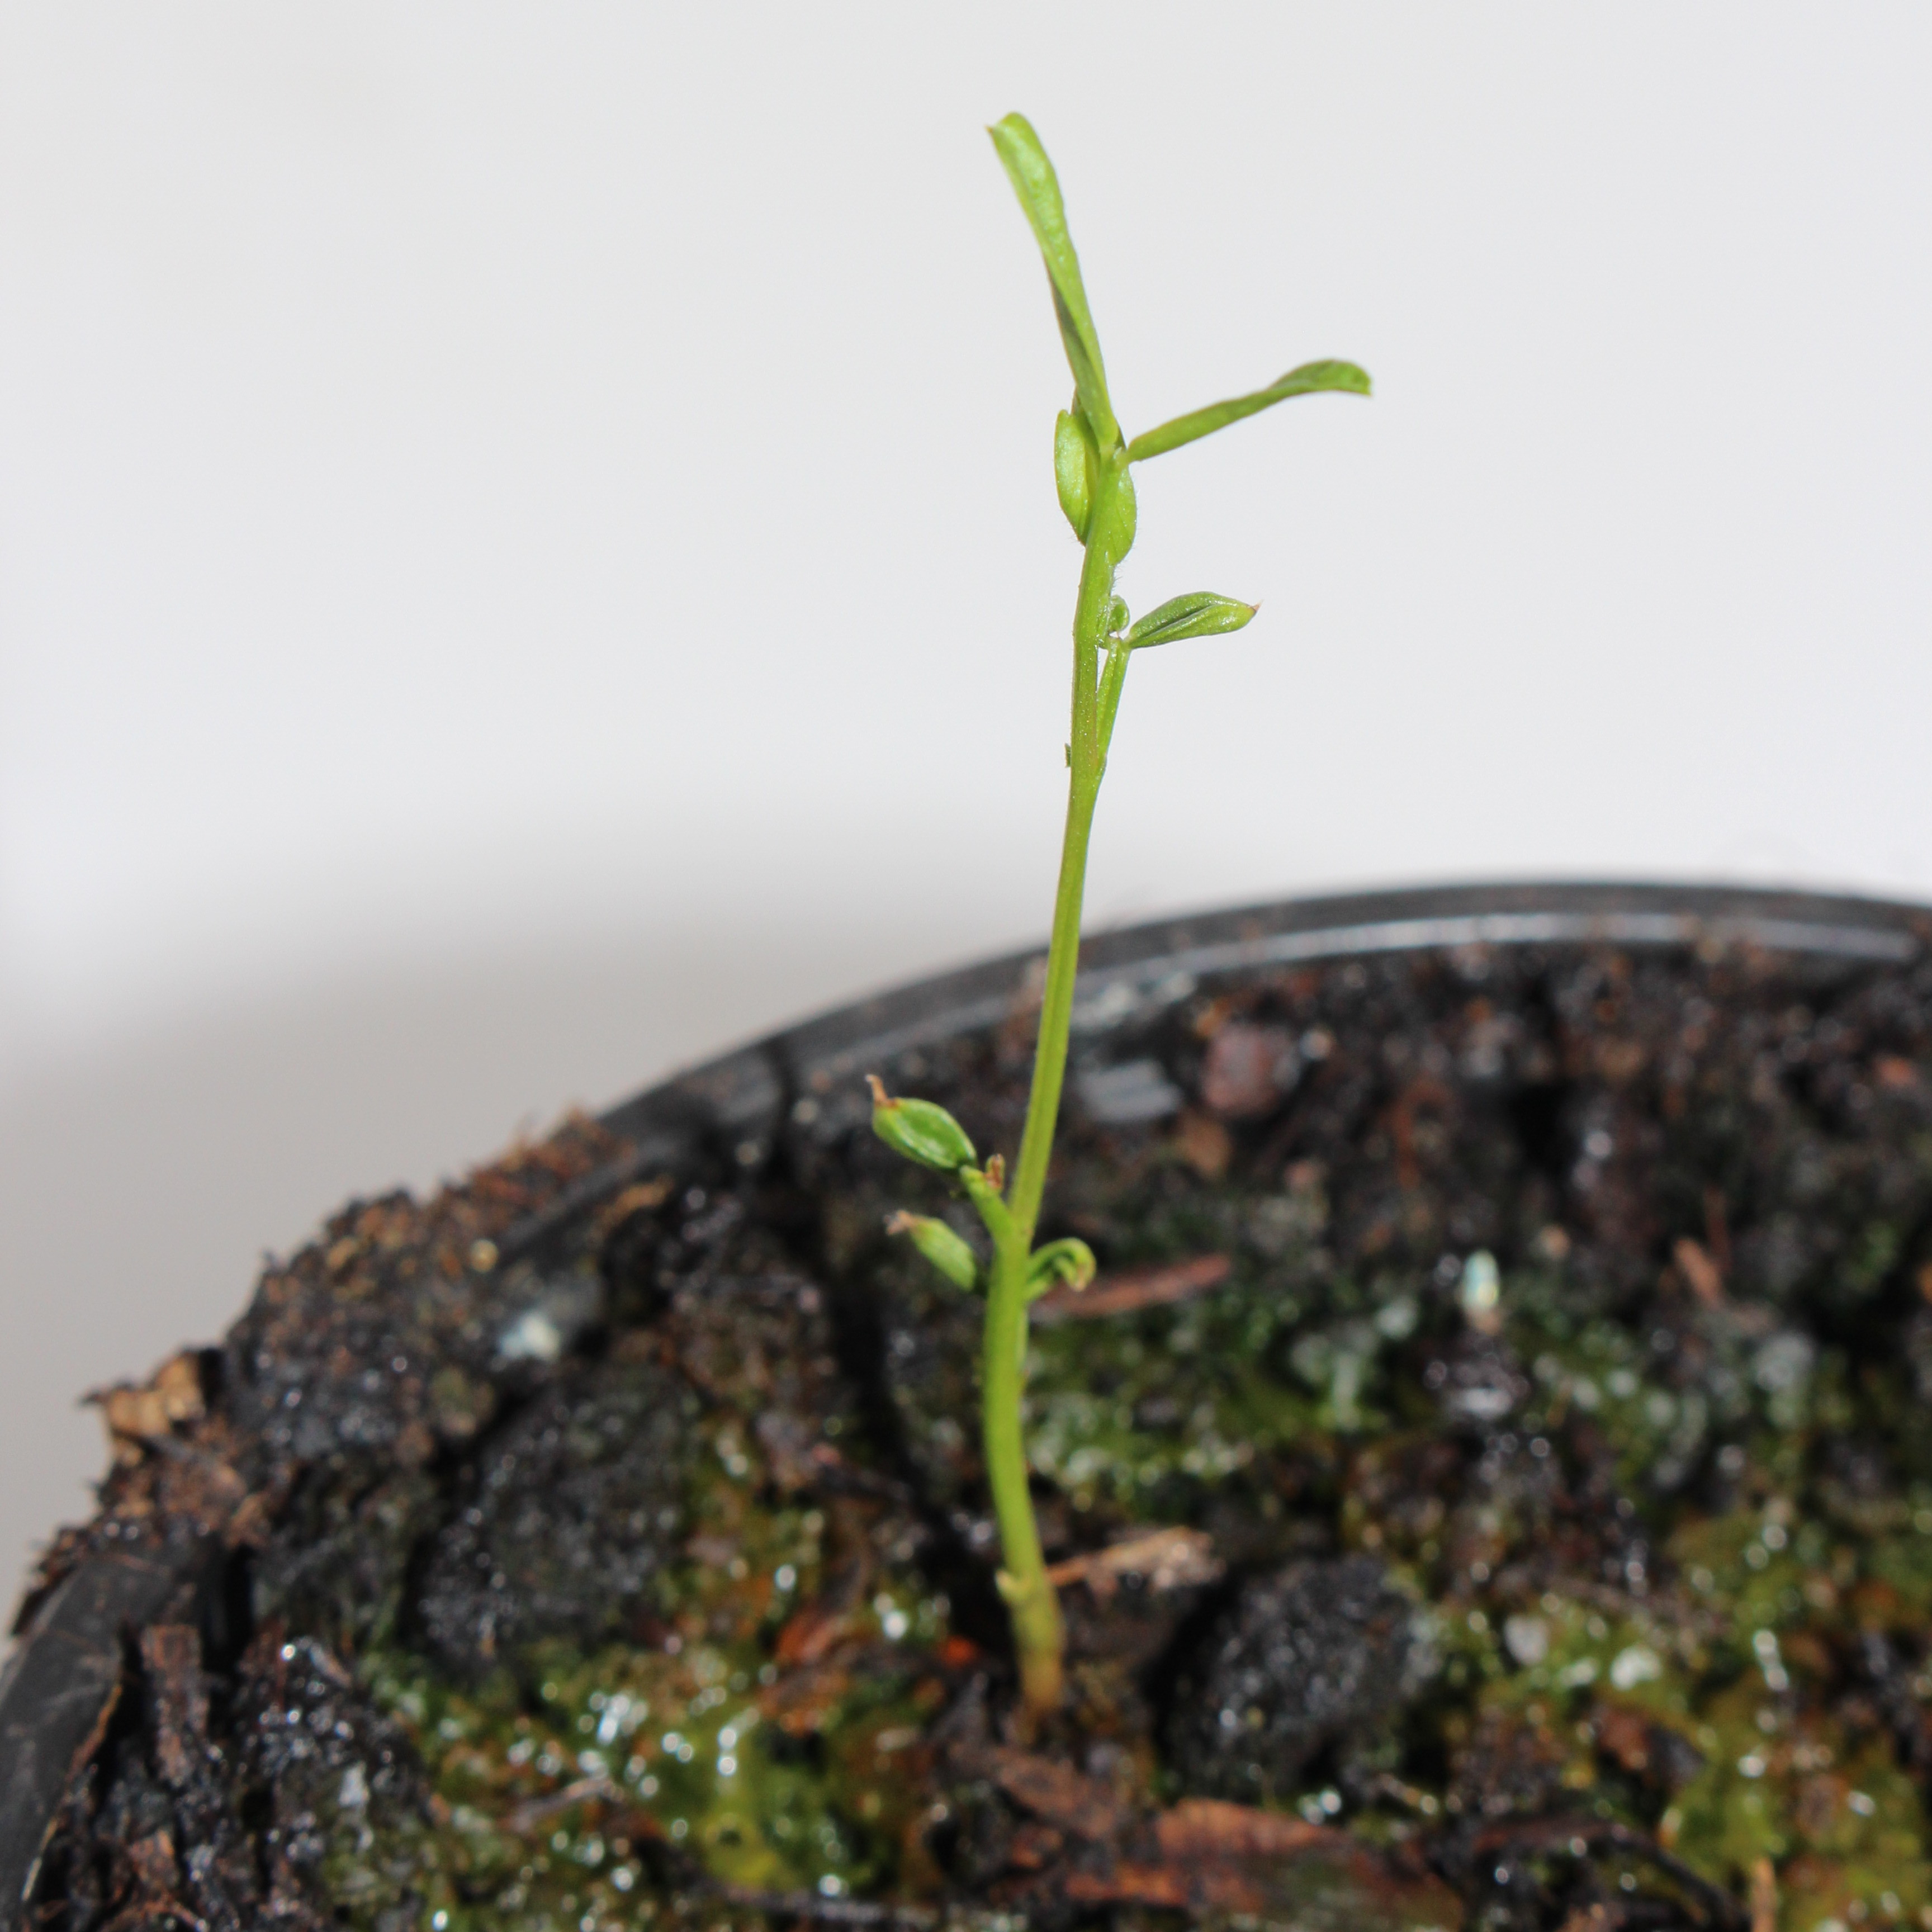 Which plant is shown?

Vicia sativa
